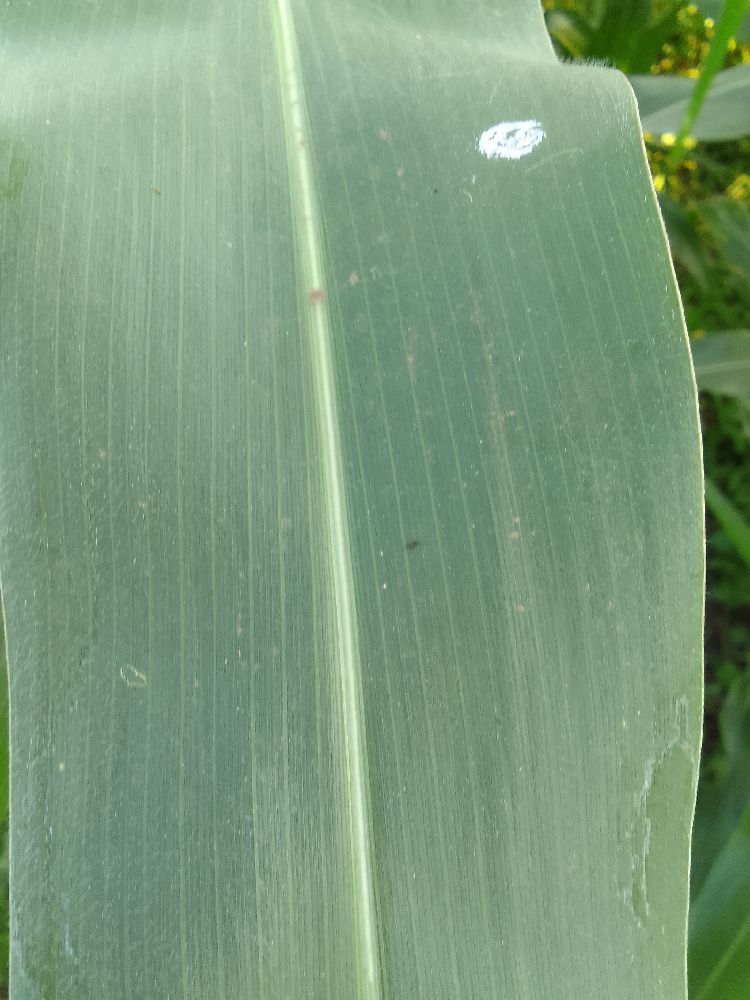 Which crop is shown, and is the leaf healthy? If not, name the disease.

maize, healthy
